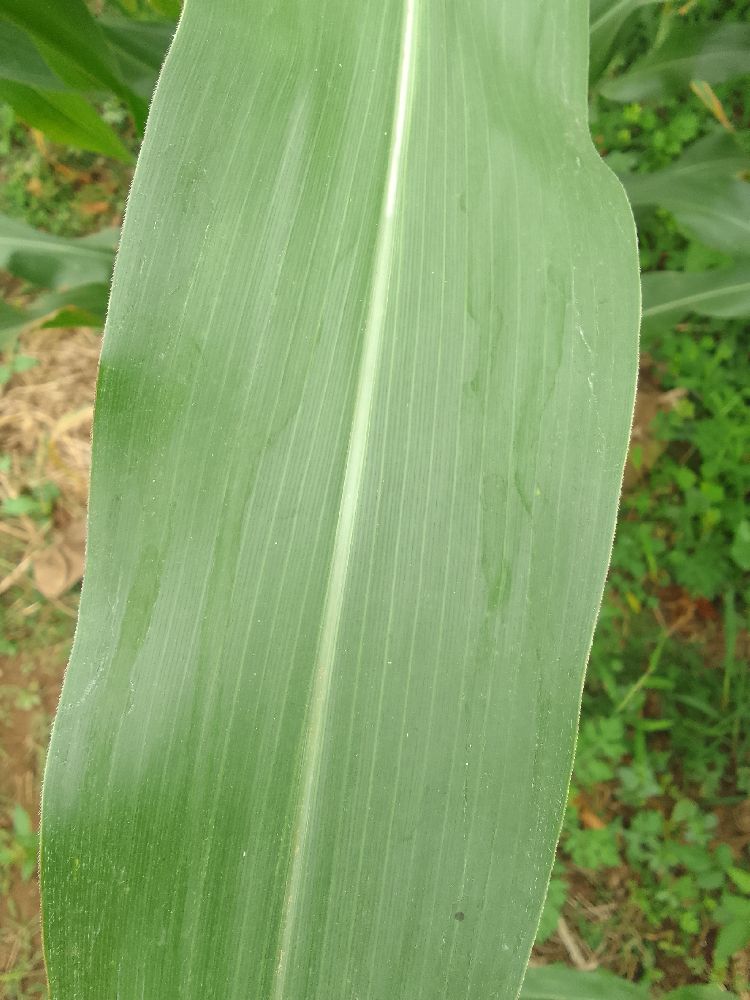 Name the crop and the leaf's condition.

maize, healthy
